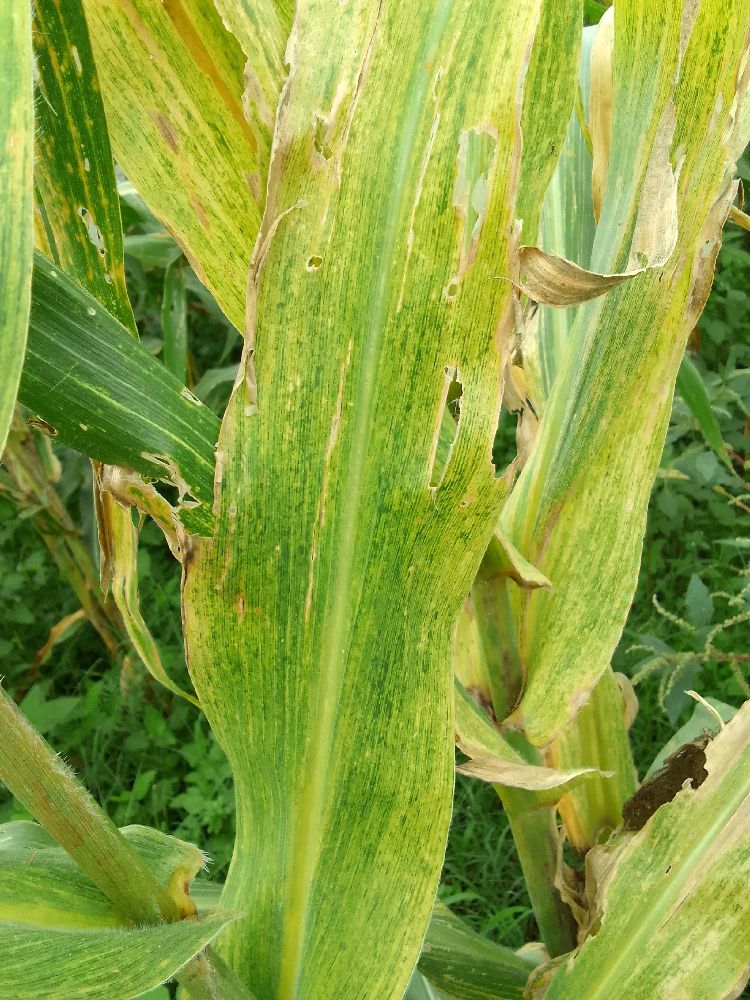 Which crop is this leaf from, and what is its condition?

maize, maize lethal necrosis
